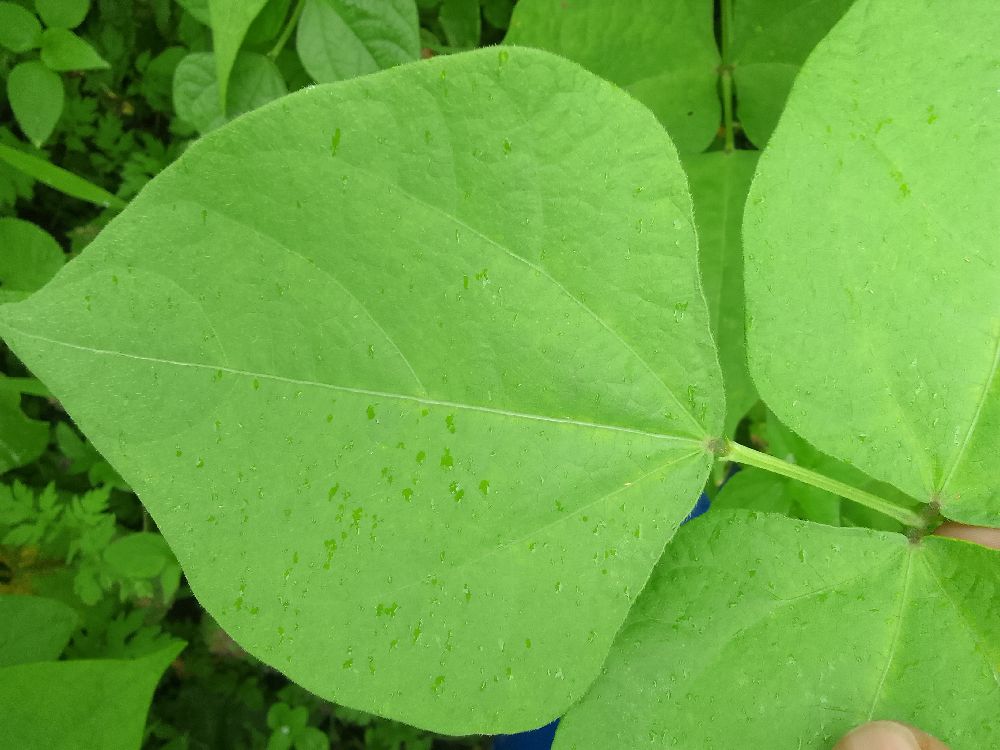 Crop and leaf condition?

common bean, healthy
